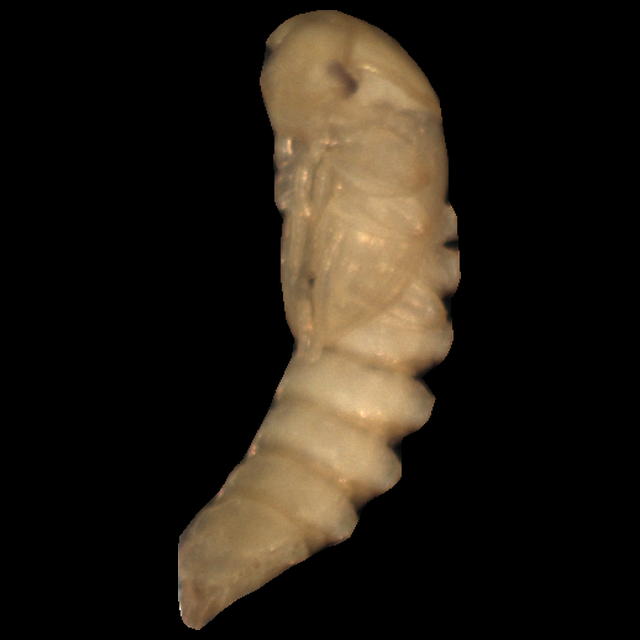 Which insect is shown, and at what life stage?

mealworm pupa
